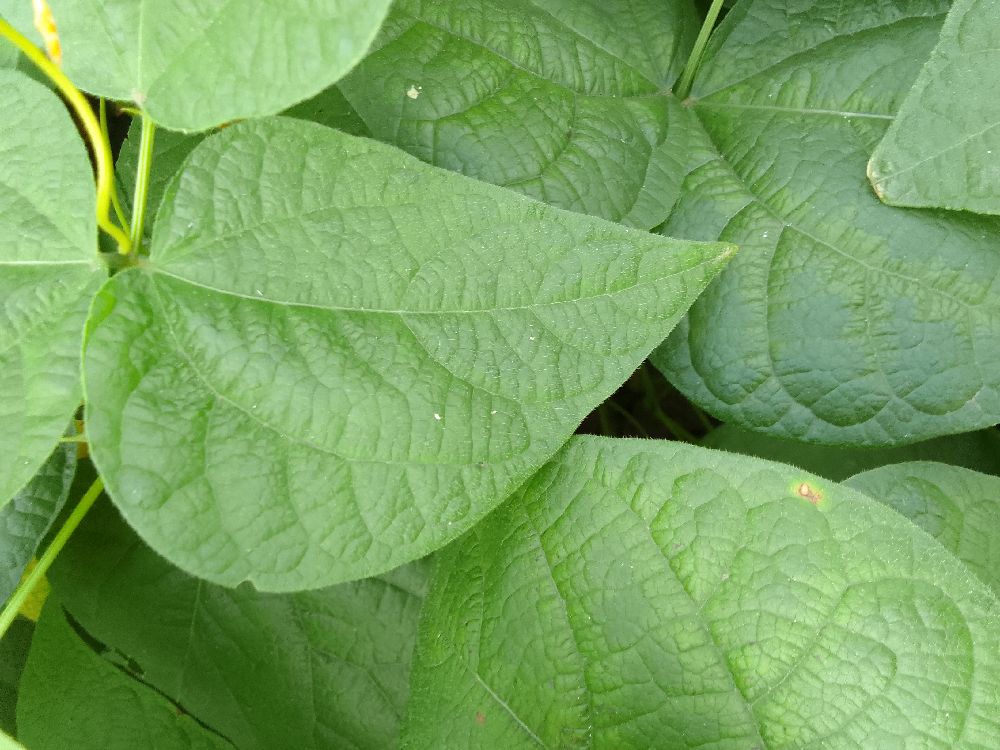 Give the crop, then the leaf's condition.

common bean, healthy
